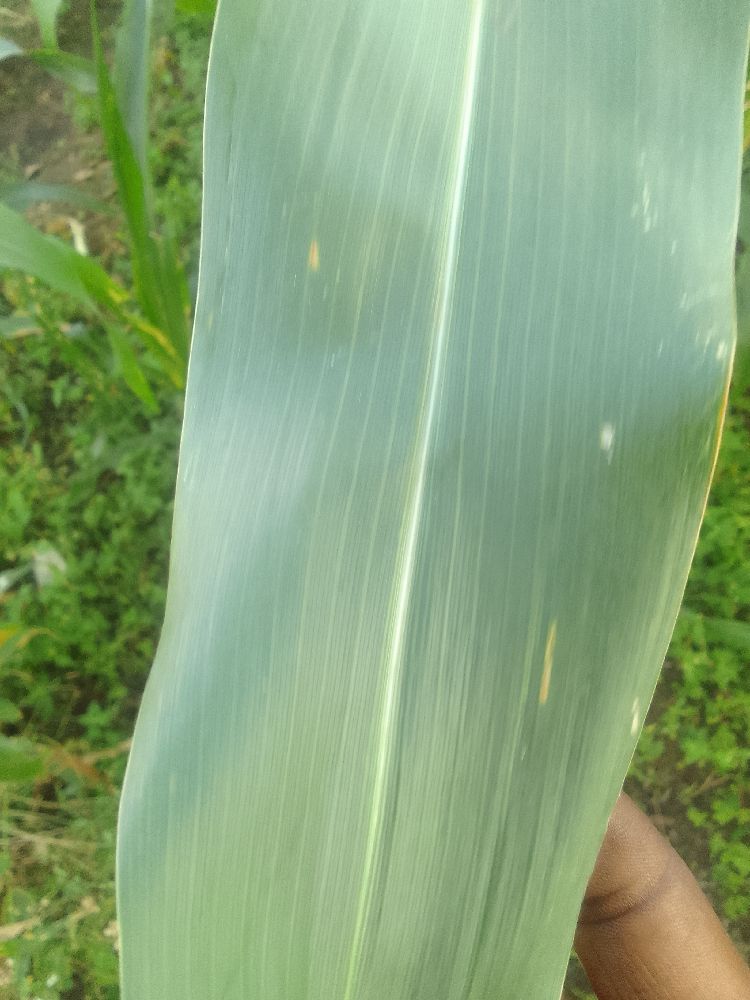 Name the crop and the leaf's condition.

maize, healthy
